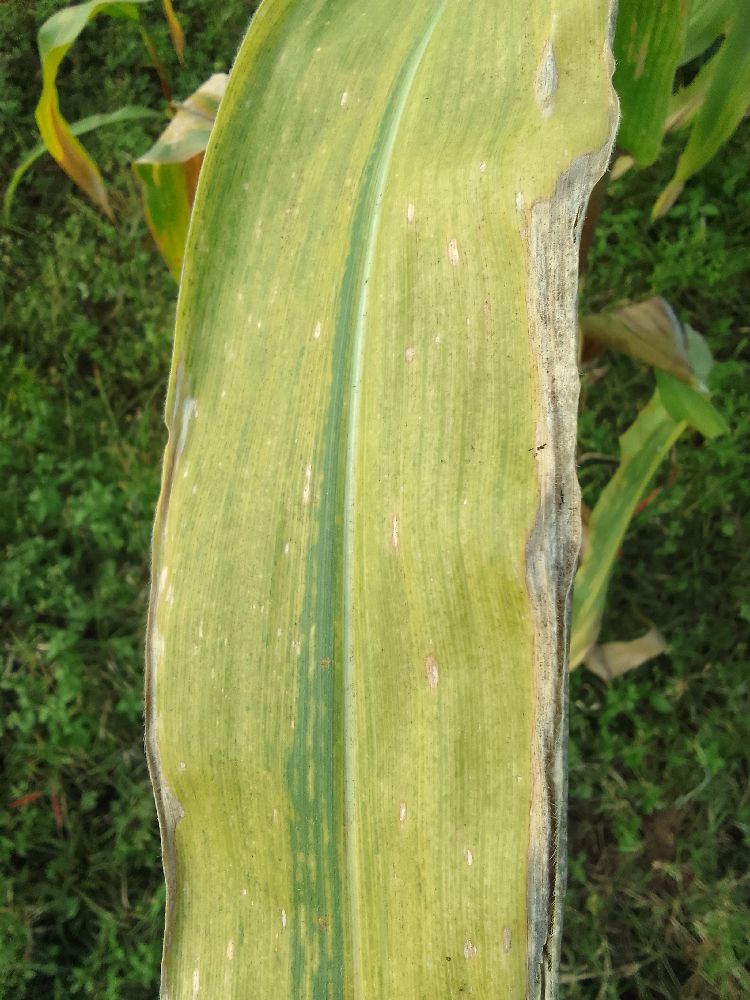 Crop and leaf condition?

maize, maize lethal necrosis
